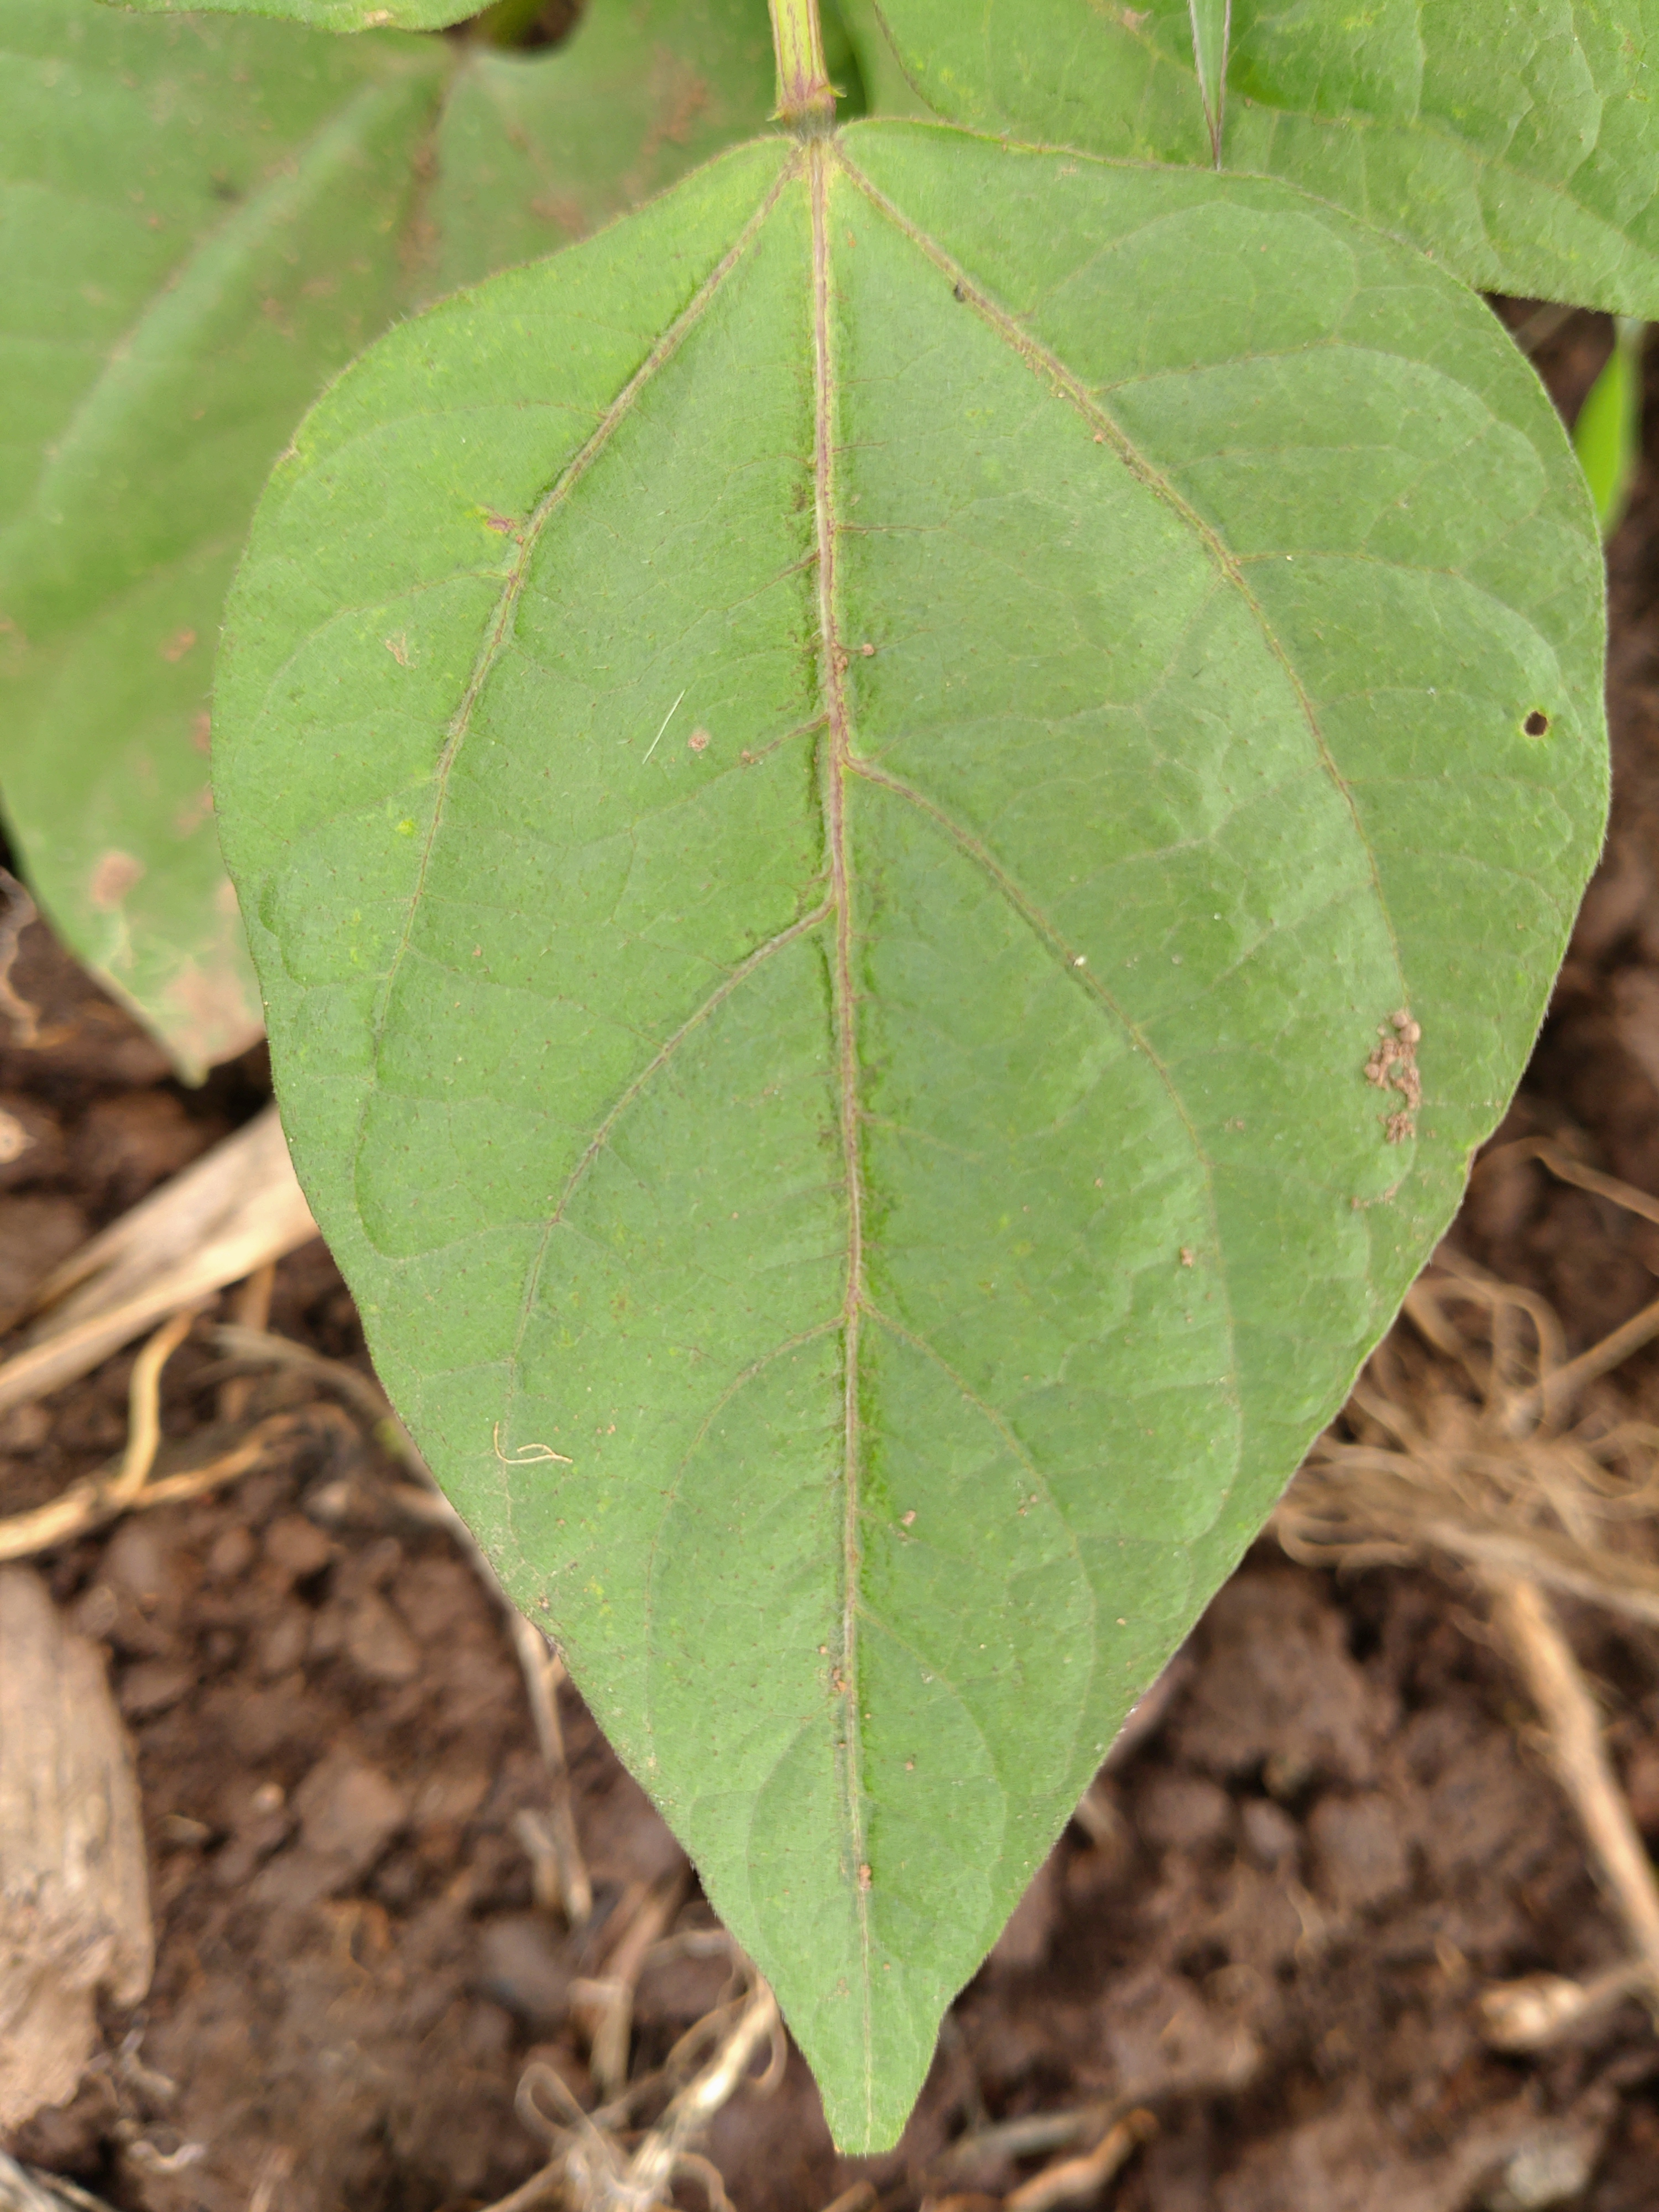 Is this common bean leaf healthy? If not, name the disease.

healthy
